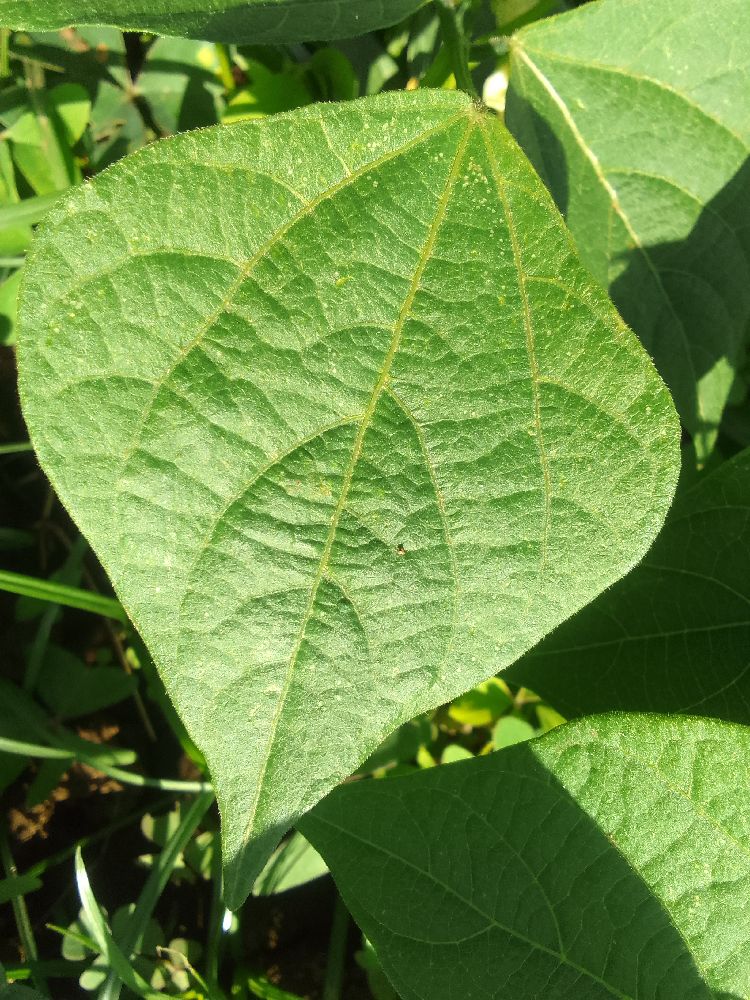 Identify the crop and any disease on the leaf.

common bean, healthy
